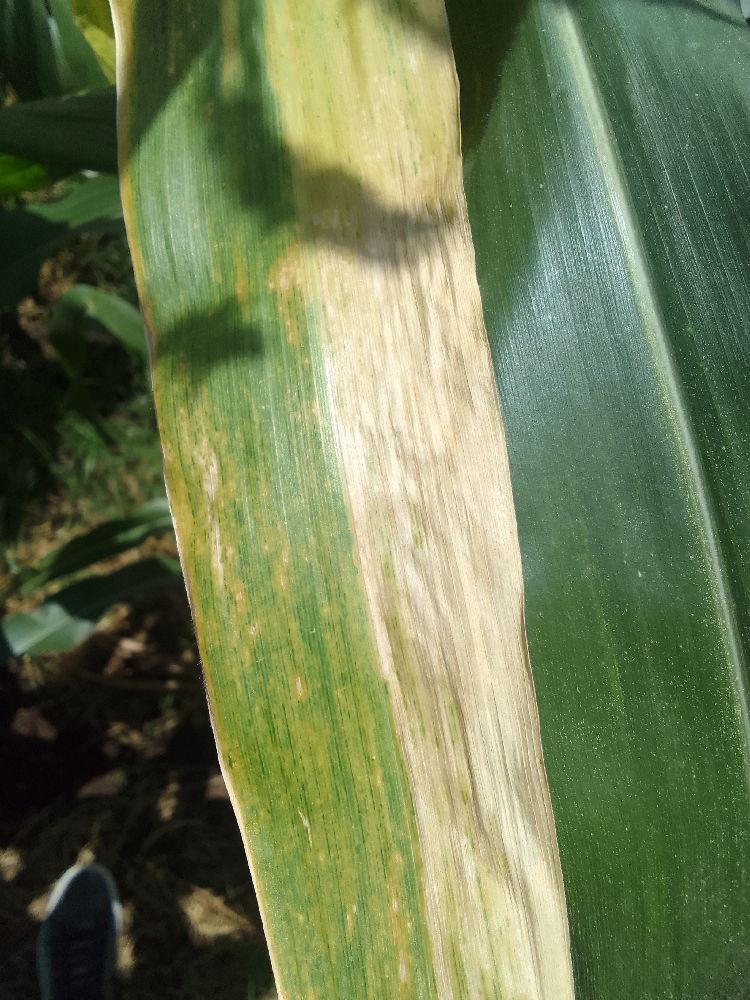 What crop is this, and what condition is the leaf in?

maize, maize lethal necrosis
